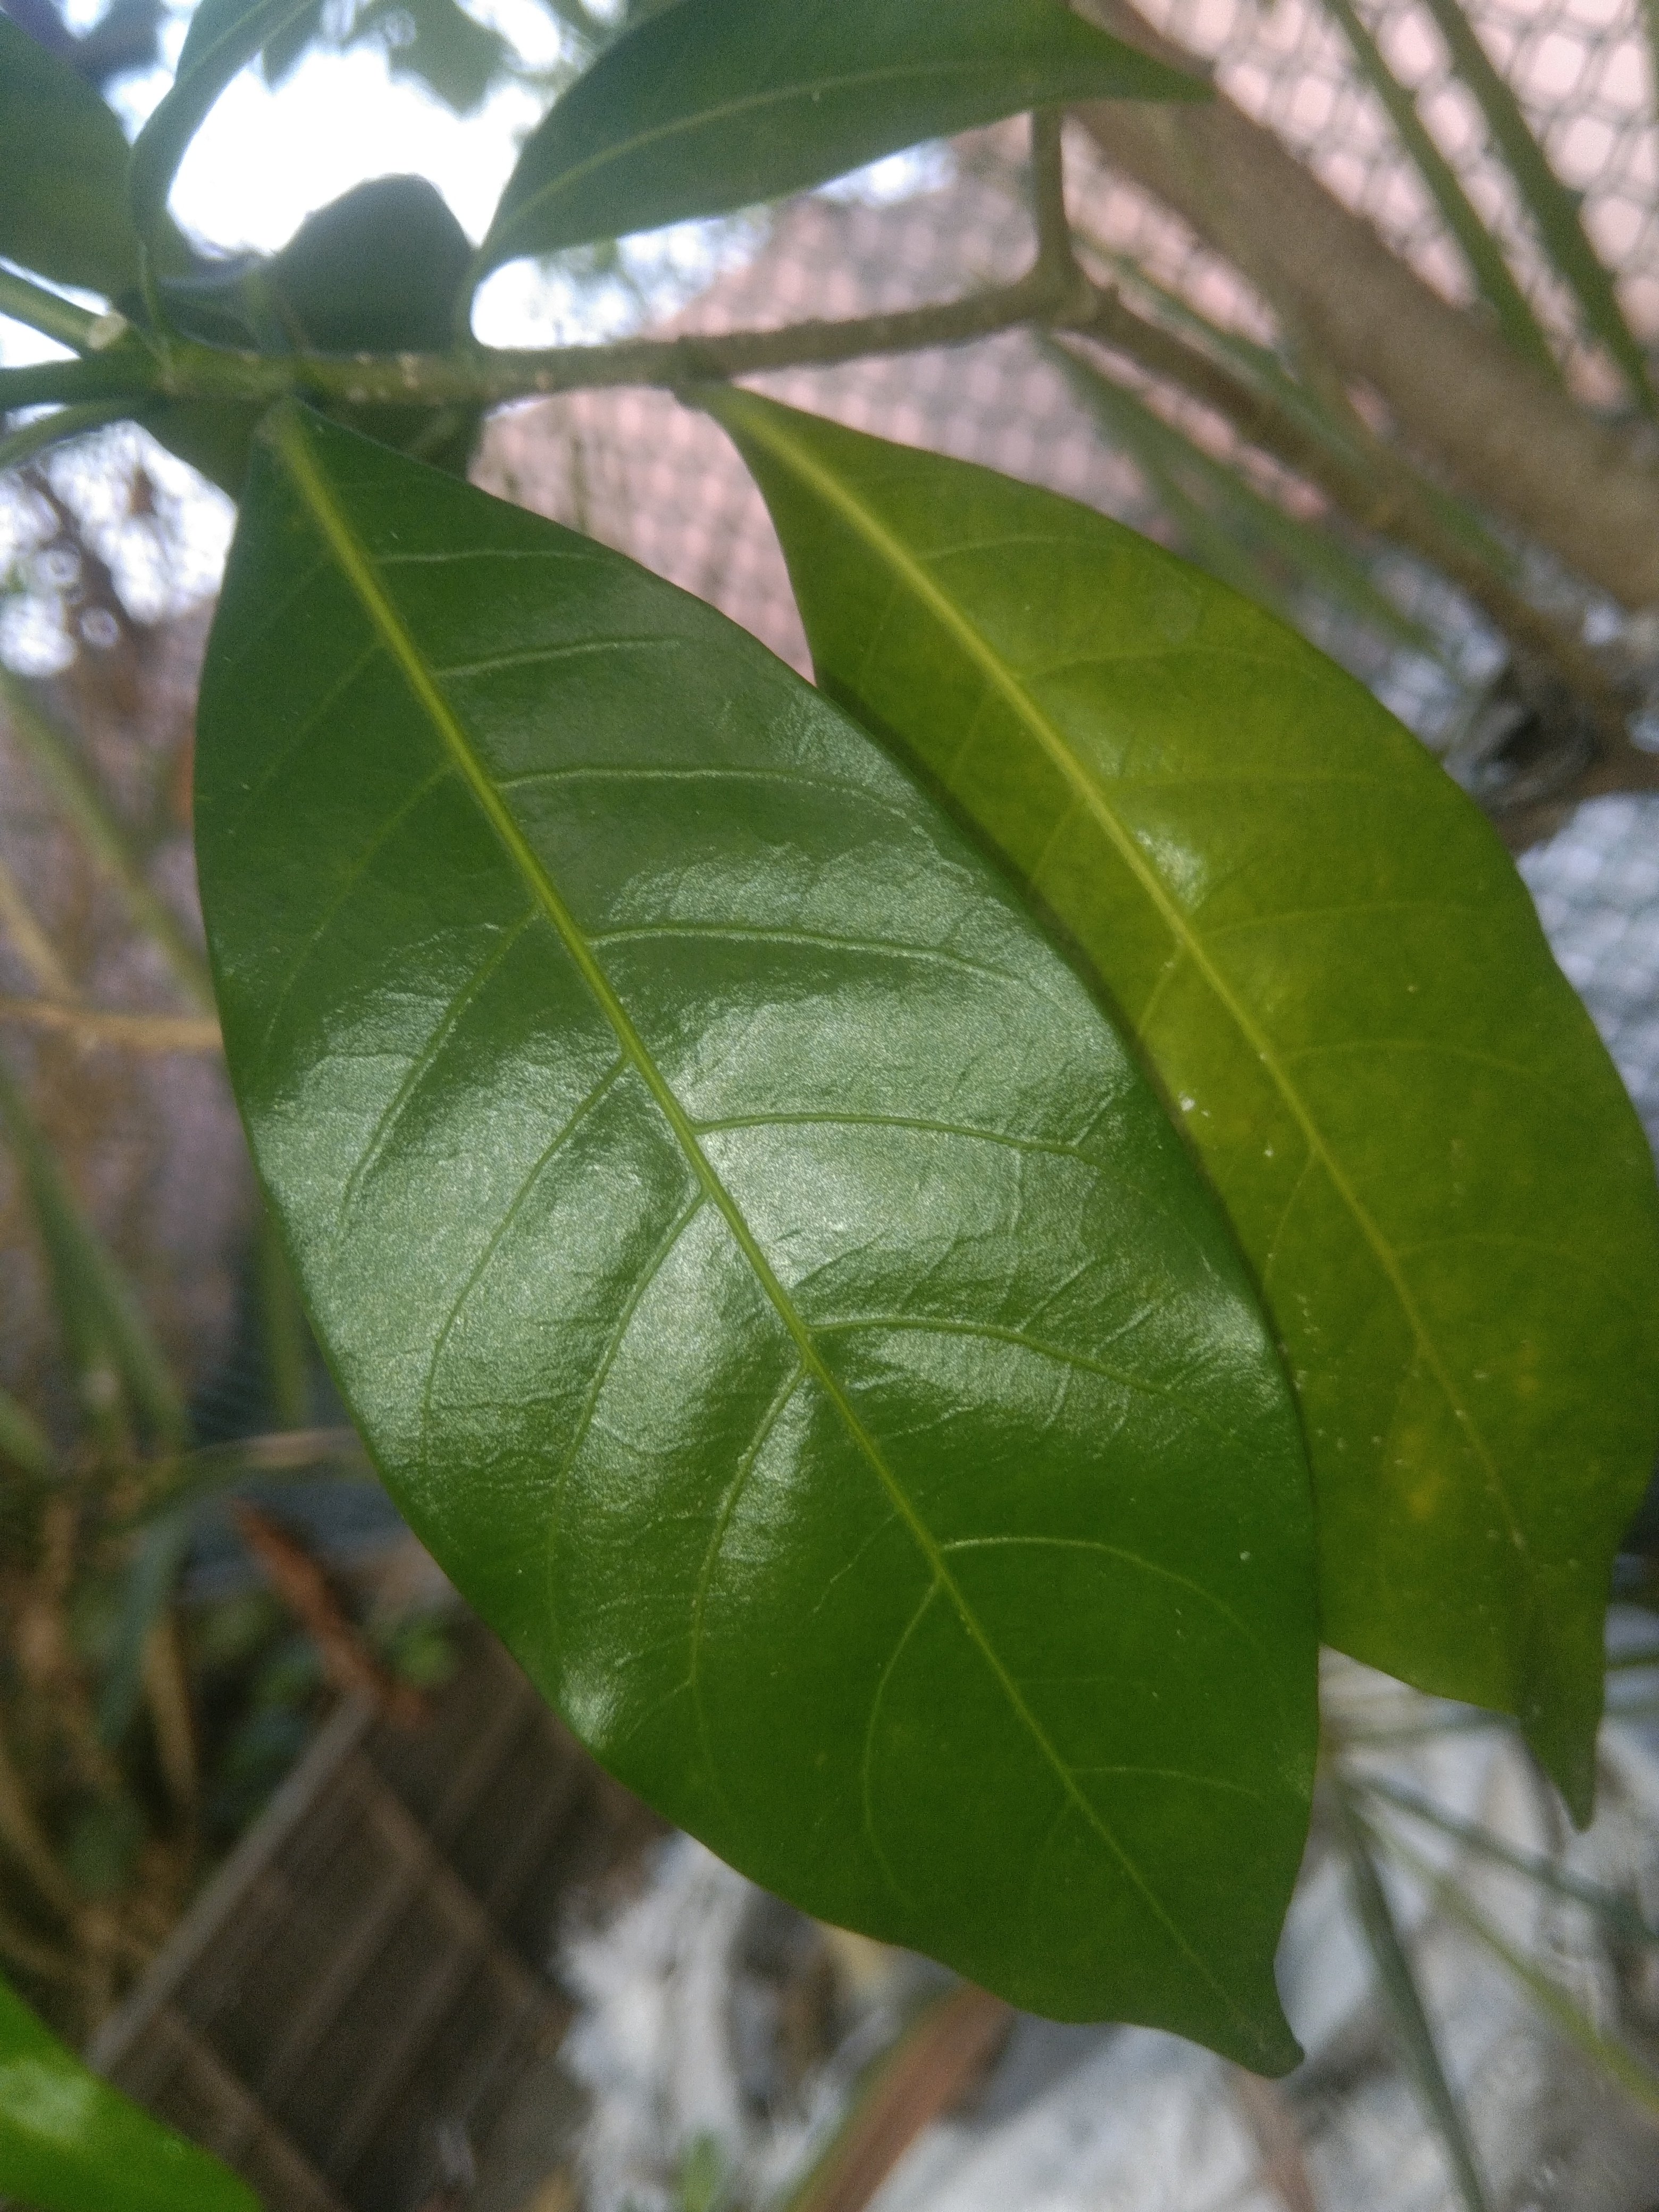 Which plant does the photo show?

togor
